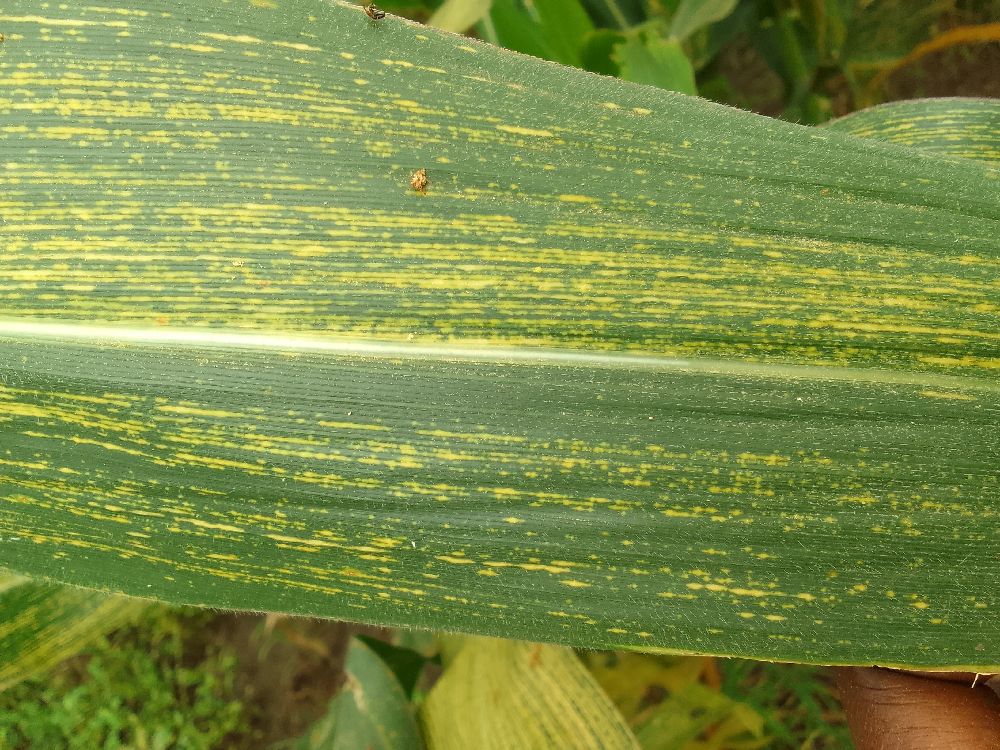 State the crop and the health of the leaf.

maize, maize streak virus
